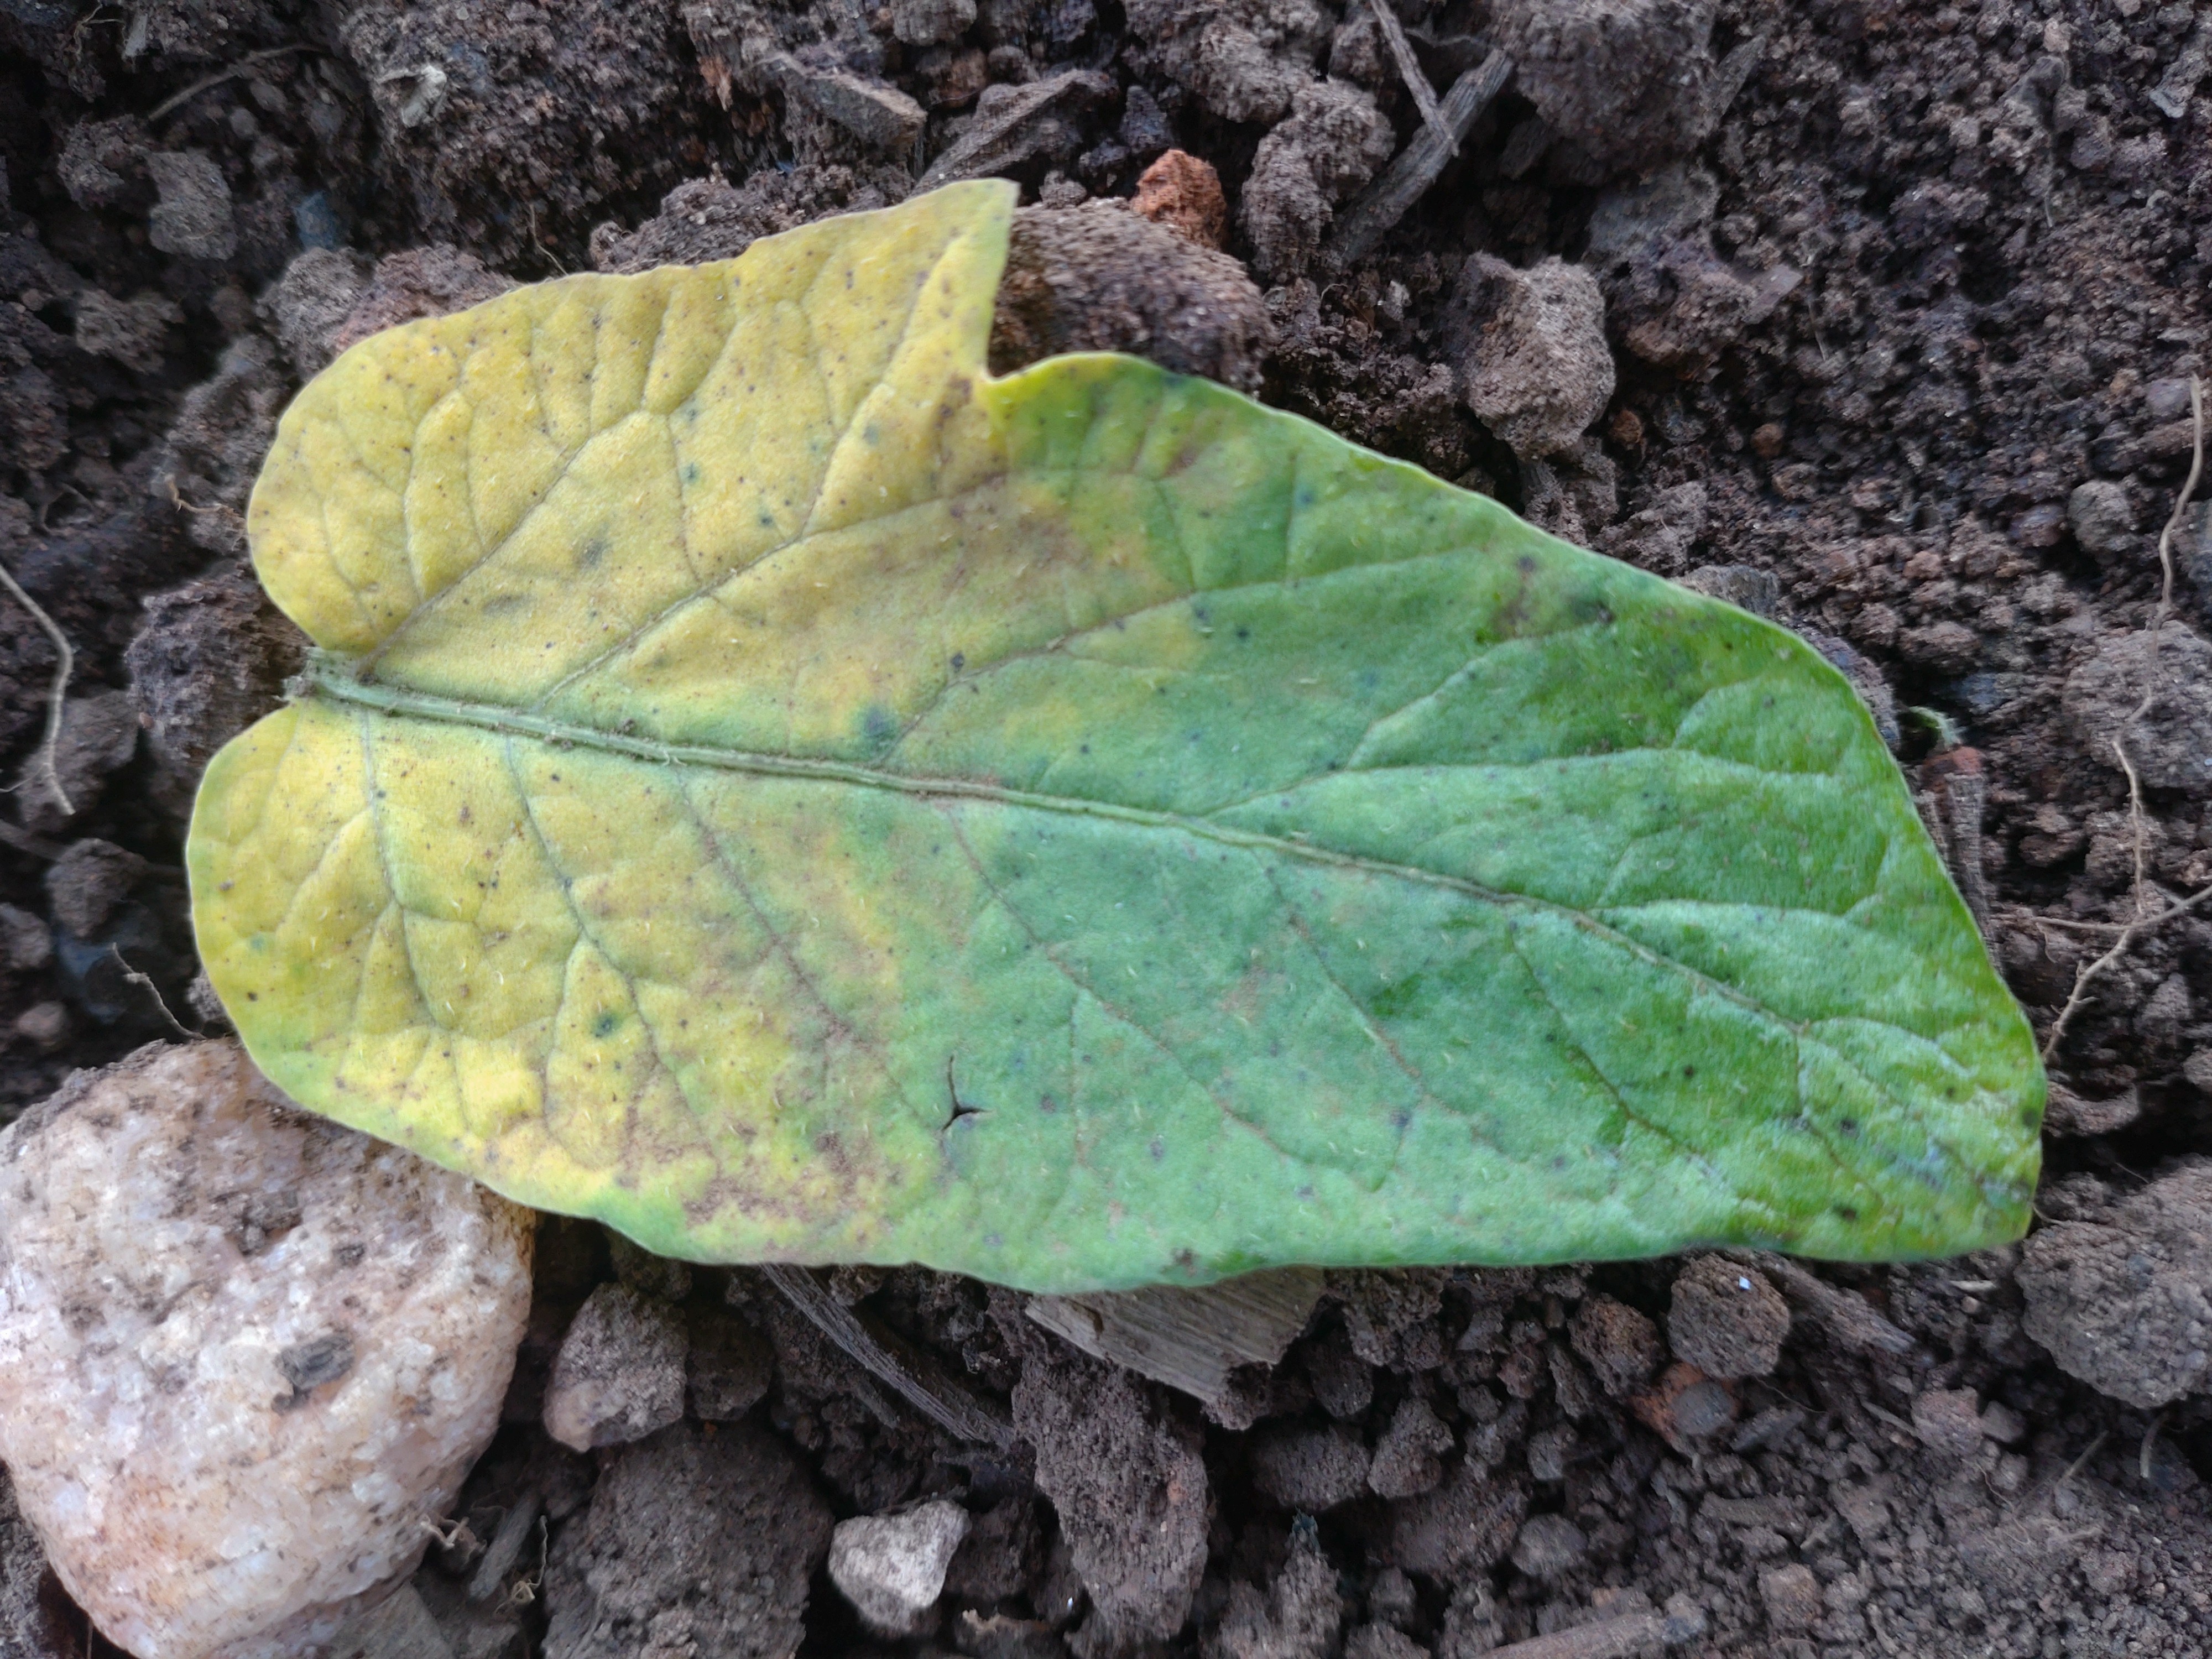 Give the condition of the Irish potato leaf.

late blight
